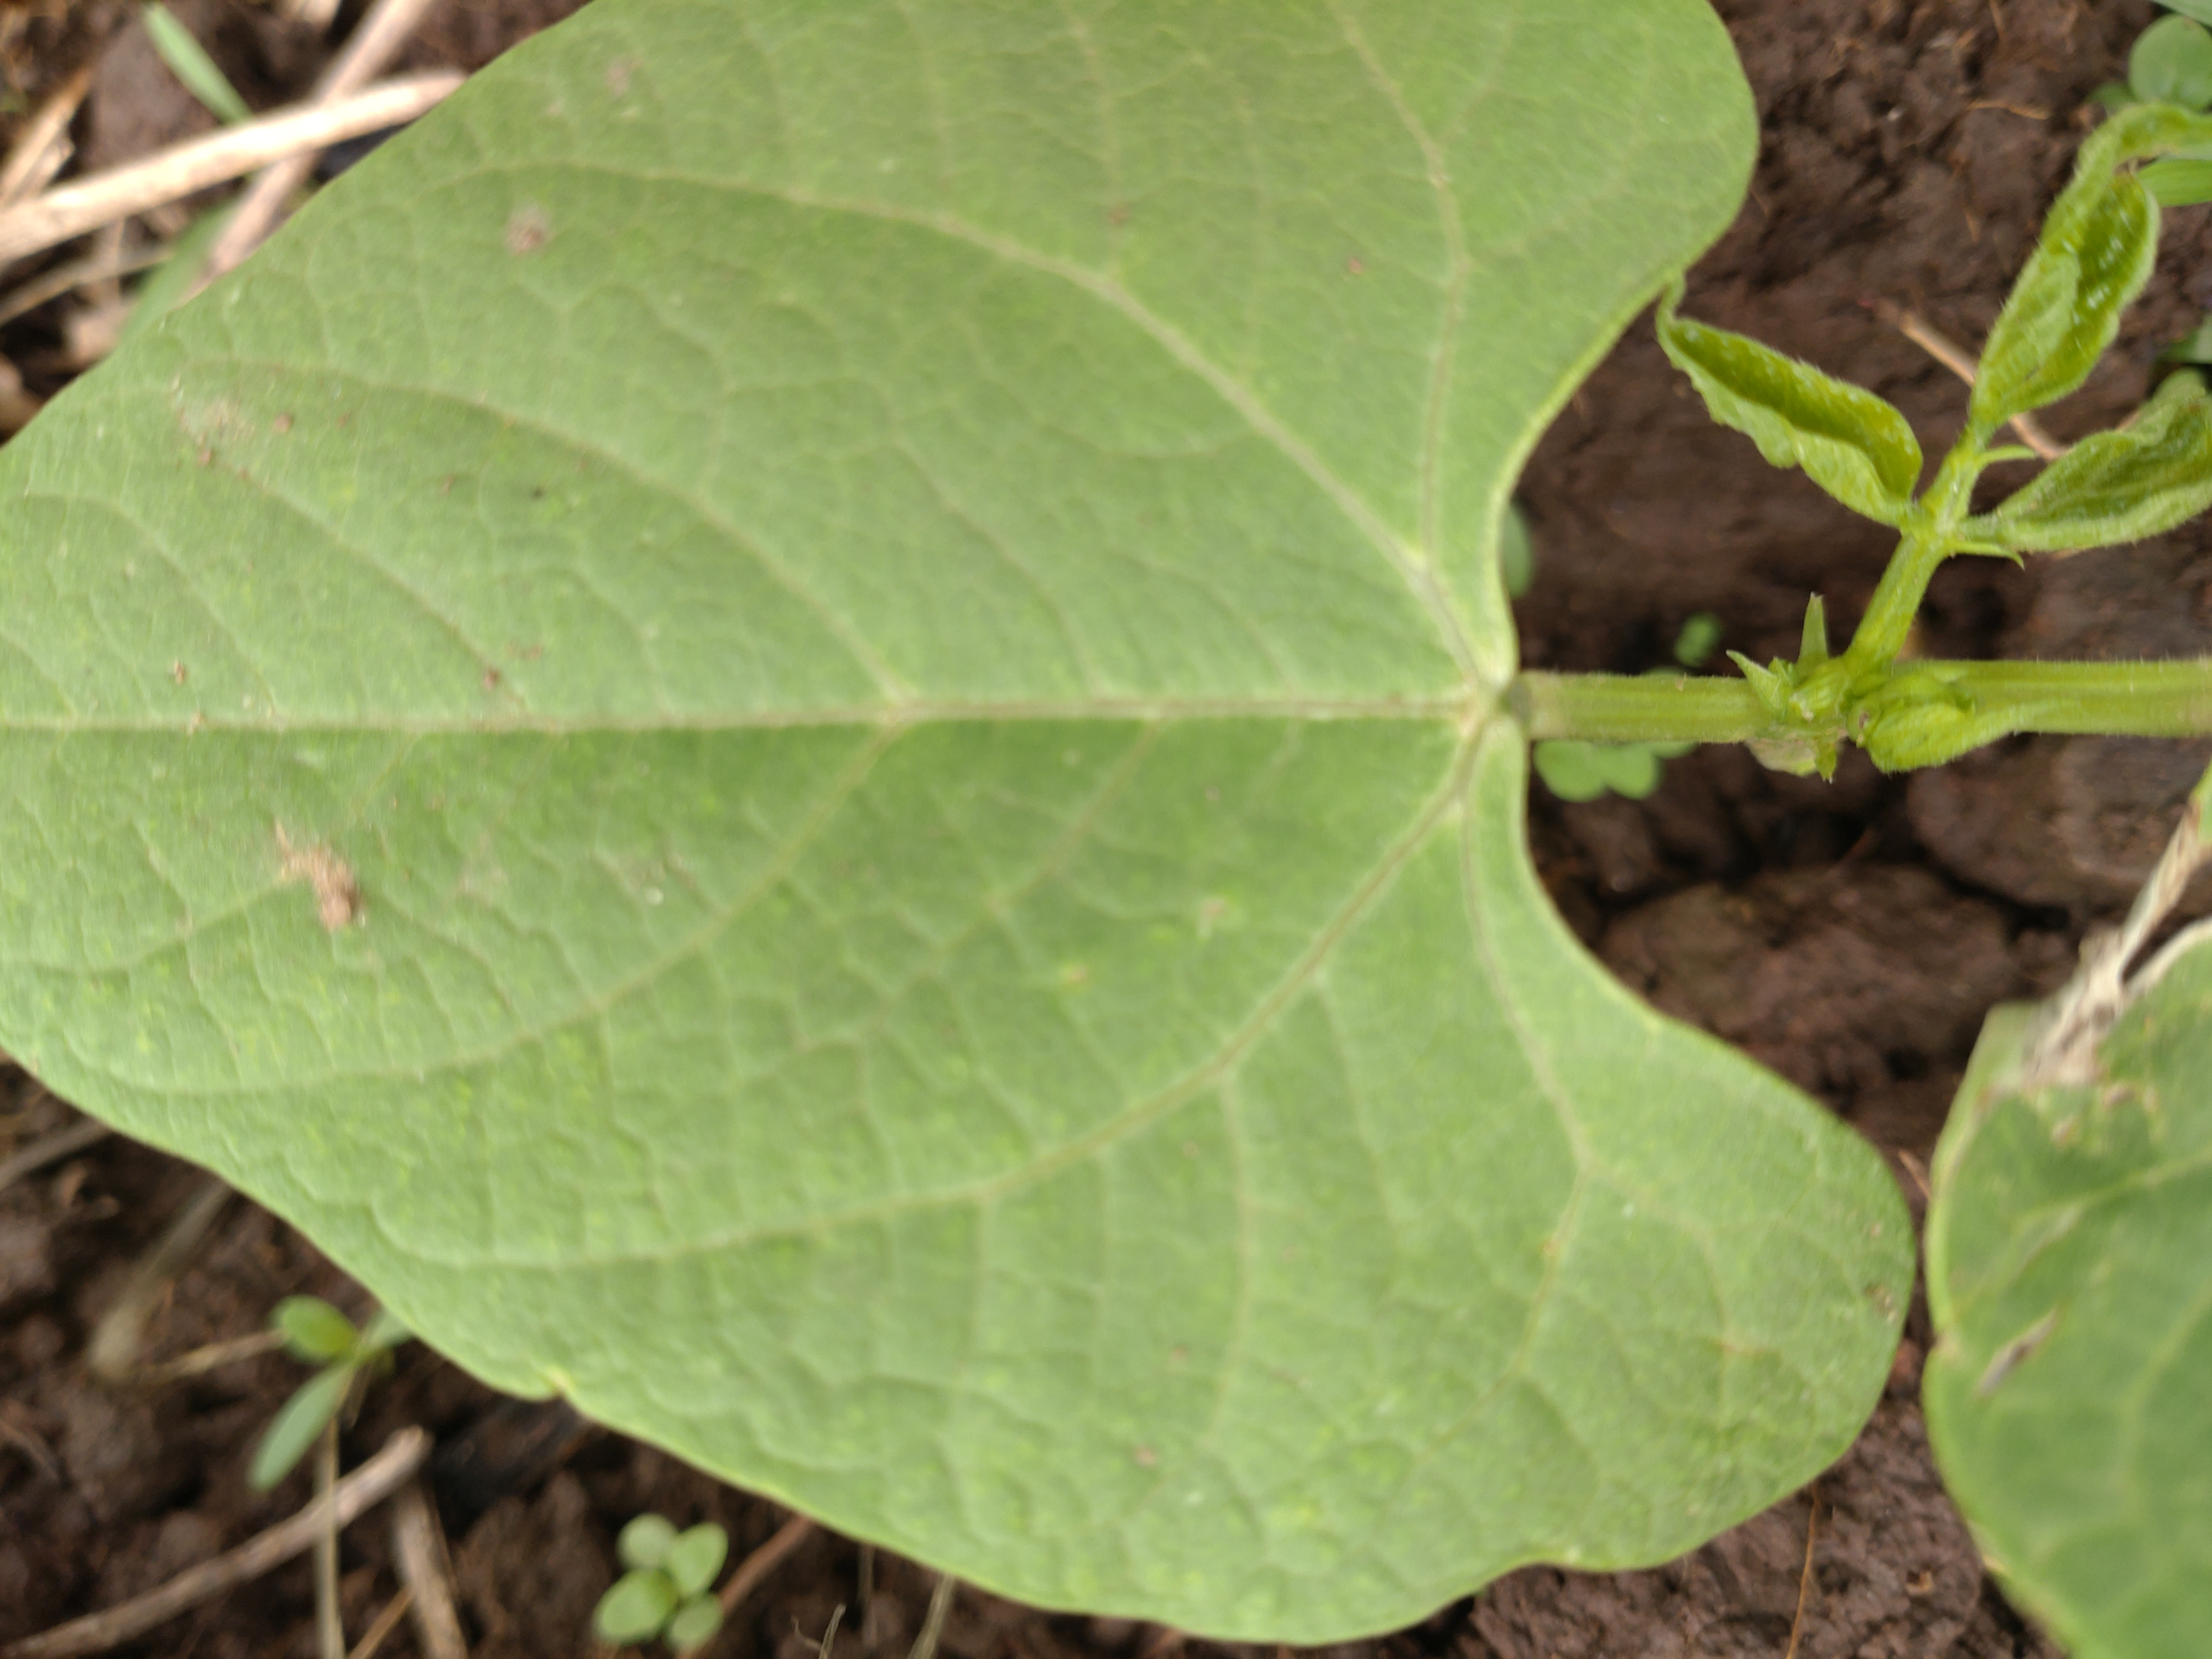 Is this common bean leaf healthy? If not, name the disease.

healthy
